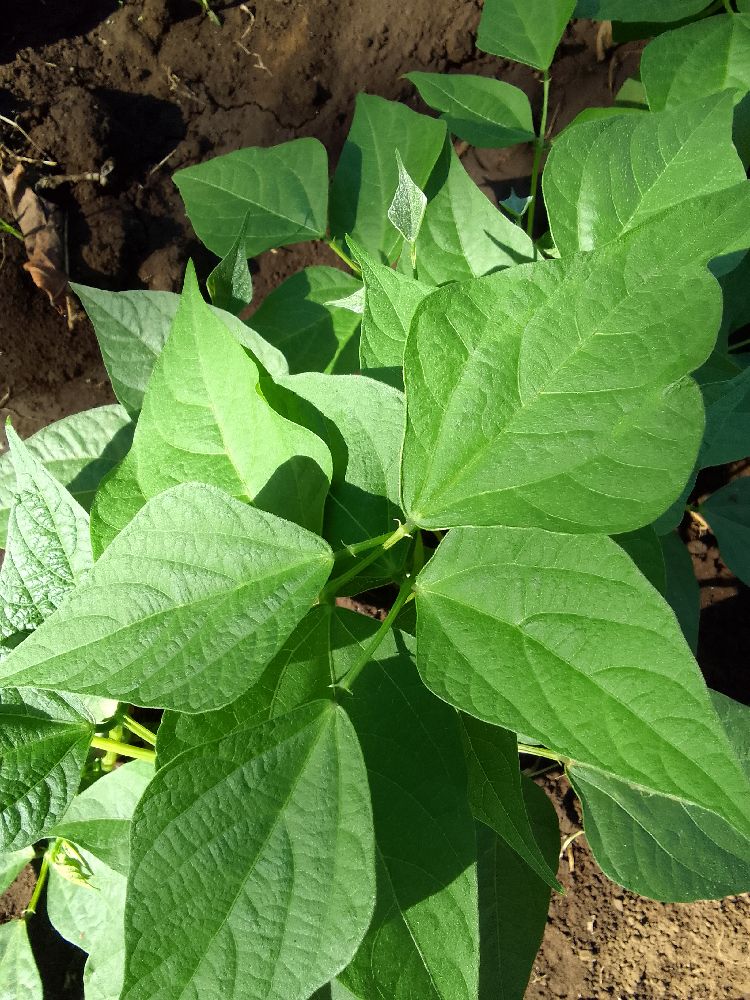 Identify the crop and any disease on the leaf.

common bean, healthy
